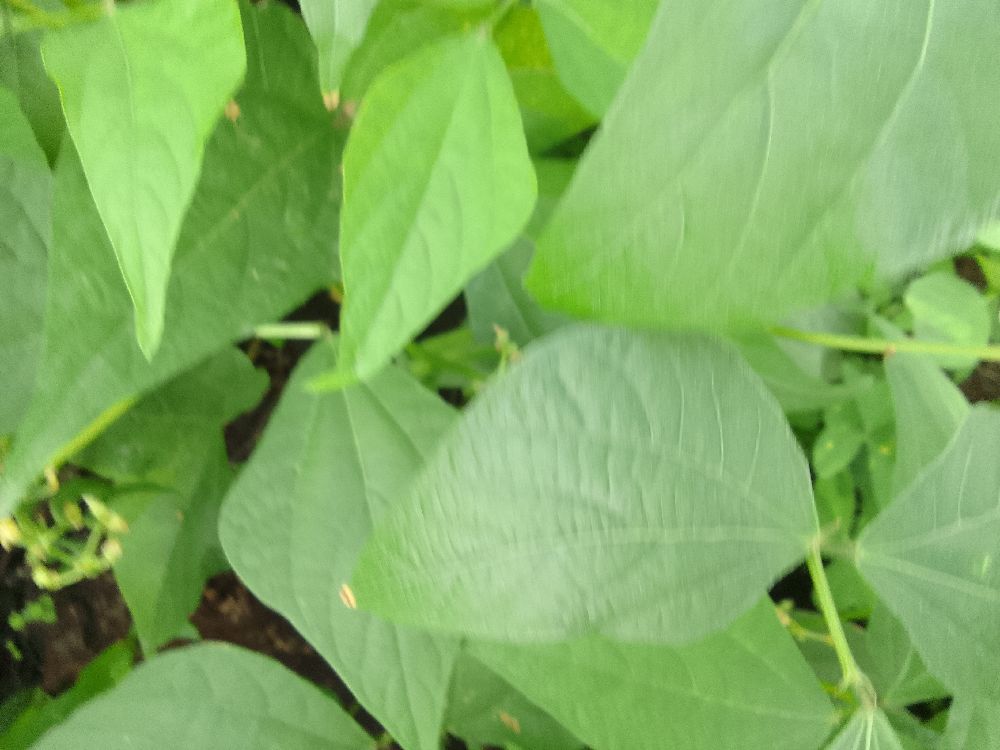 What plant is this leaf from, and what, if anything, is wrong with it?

common bean, healthy
